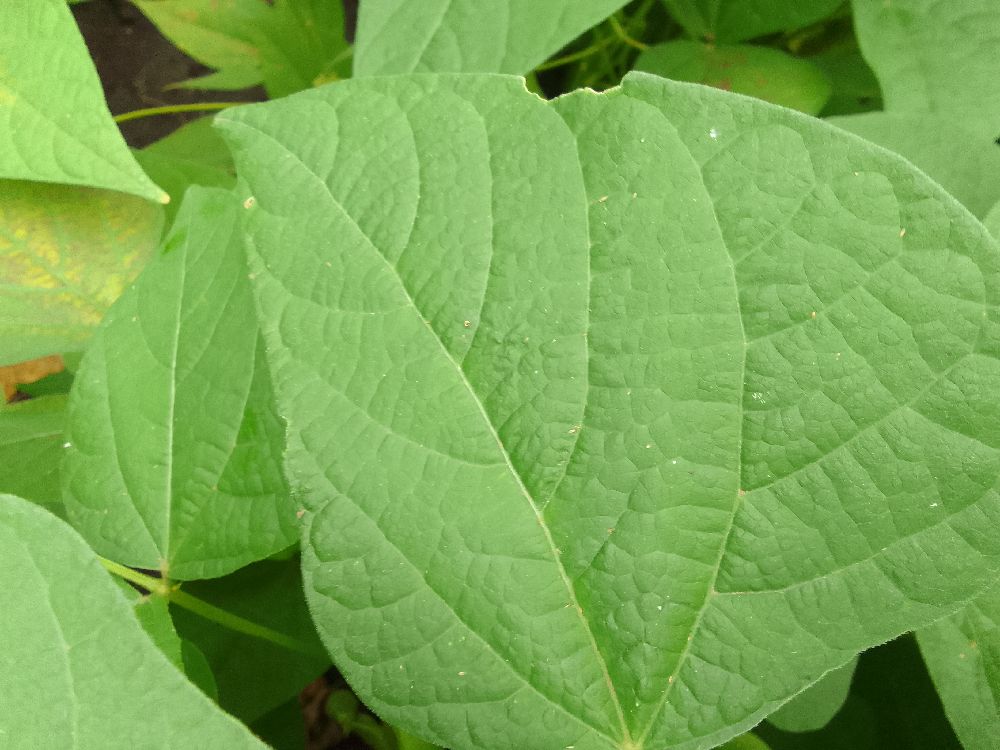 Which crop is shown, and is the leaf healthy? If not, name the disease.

common bean, healthy
